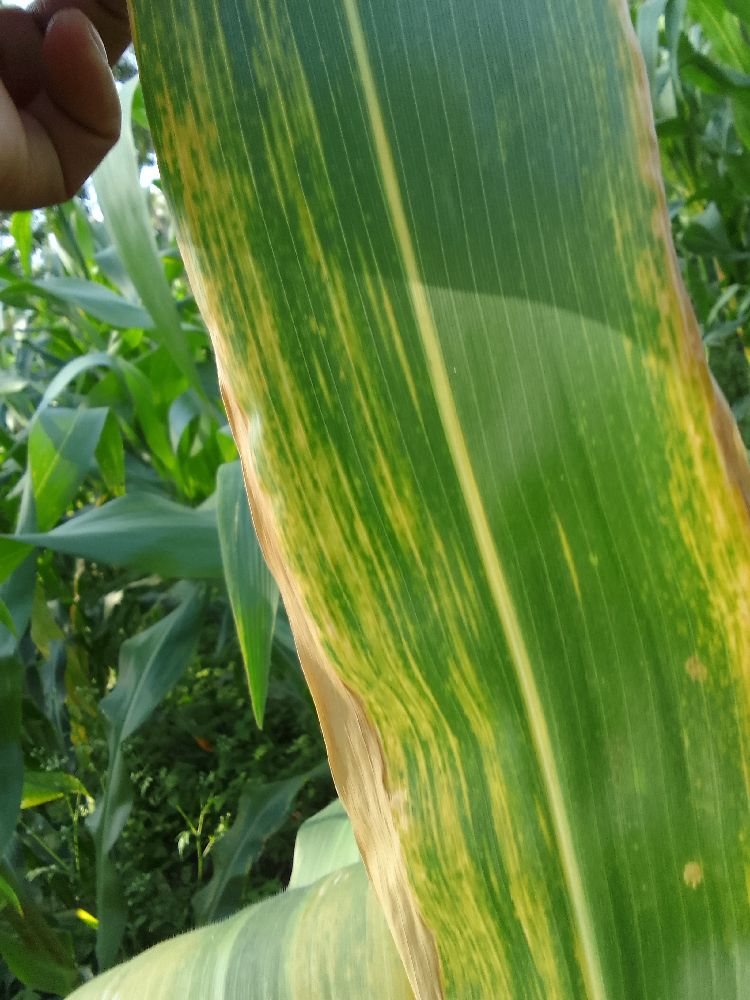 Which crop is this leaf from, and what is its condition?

maize, maize lethal necrosis
